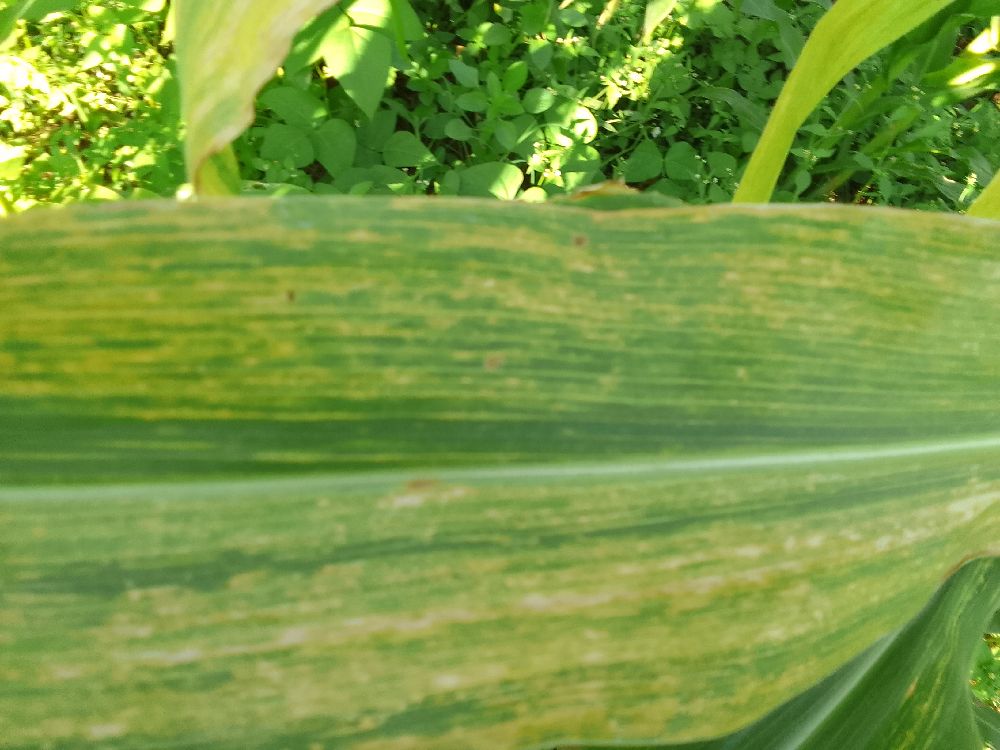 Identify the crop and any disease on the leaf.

maize, maize lethal necrosis
